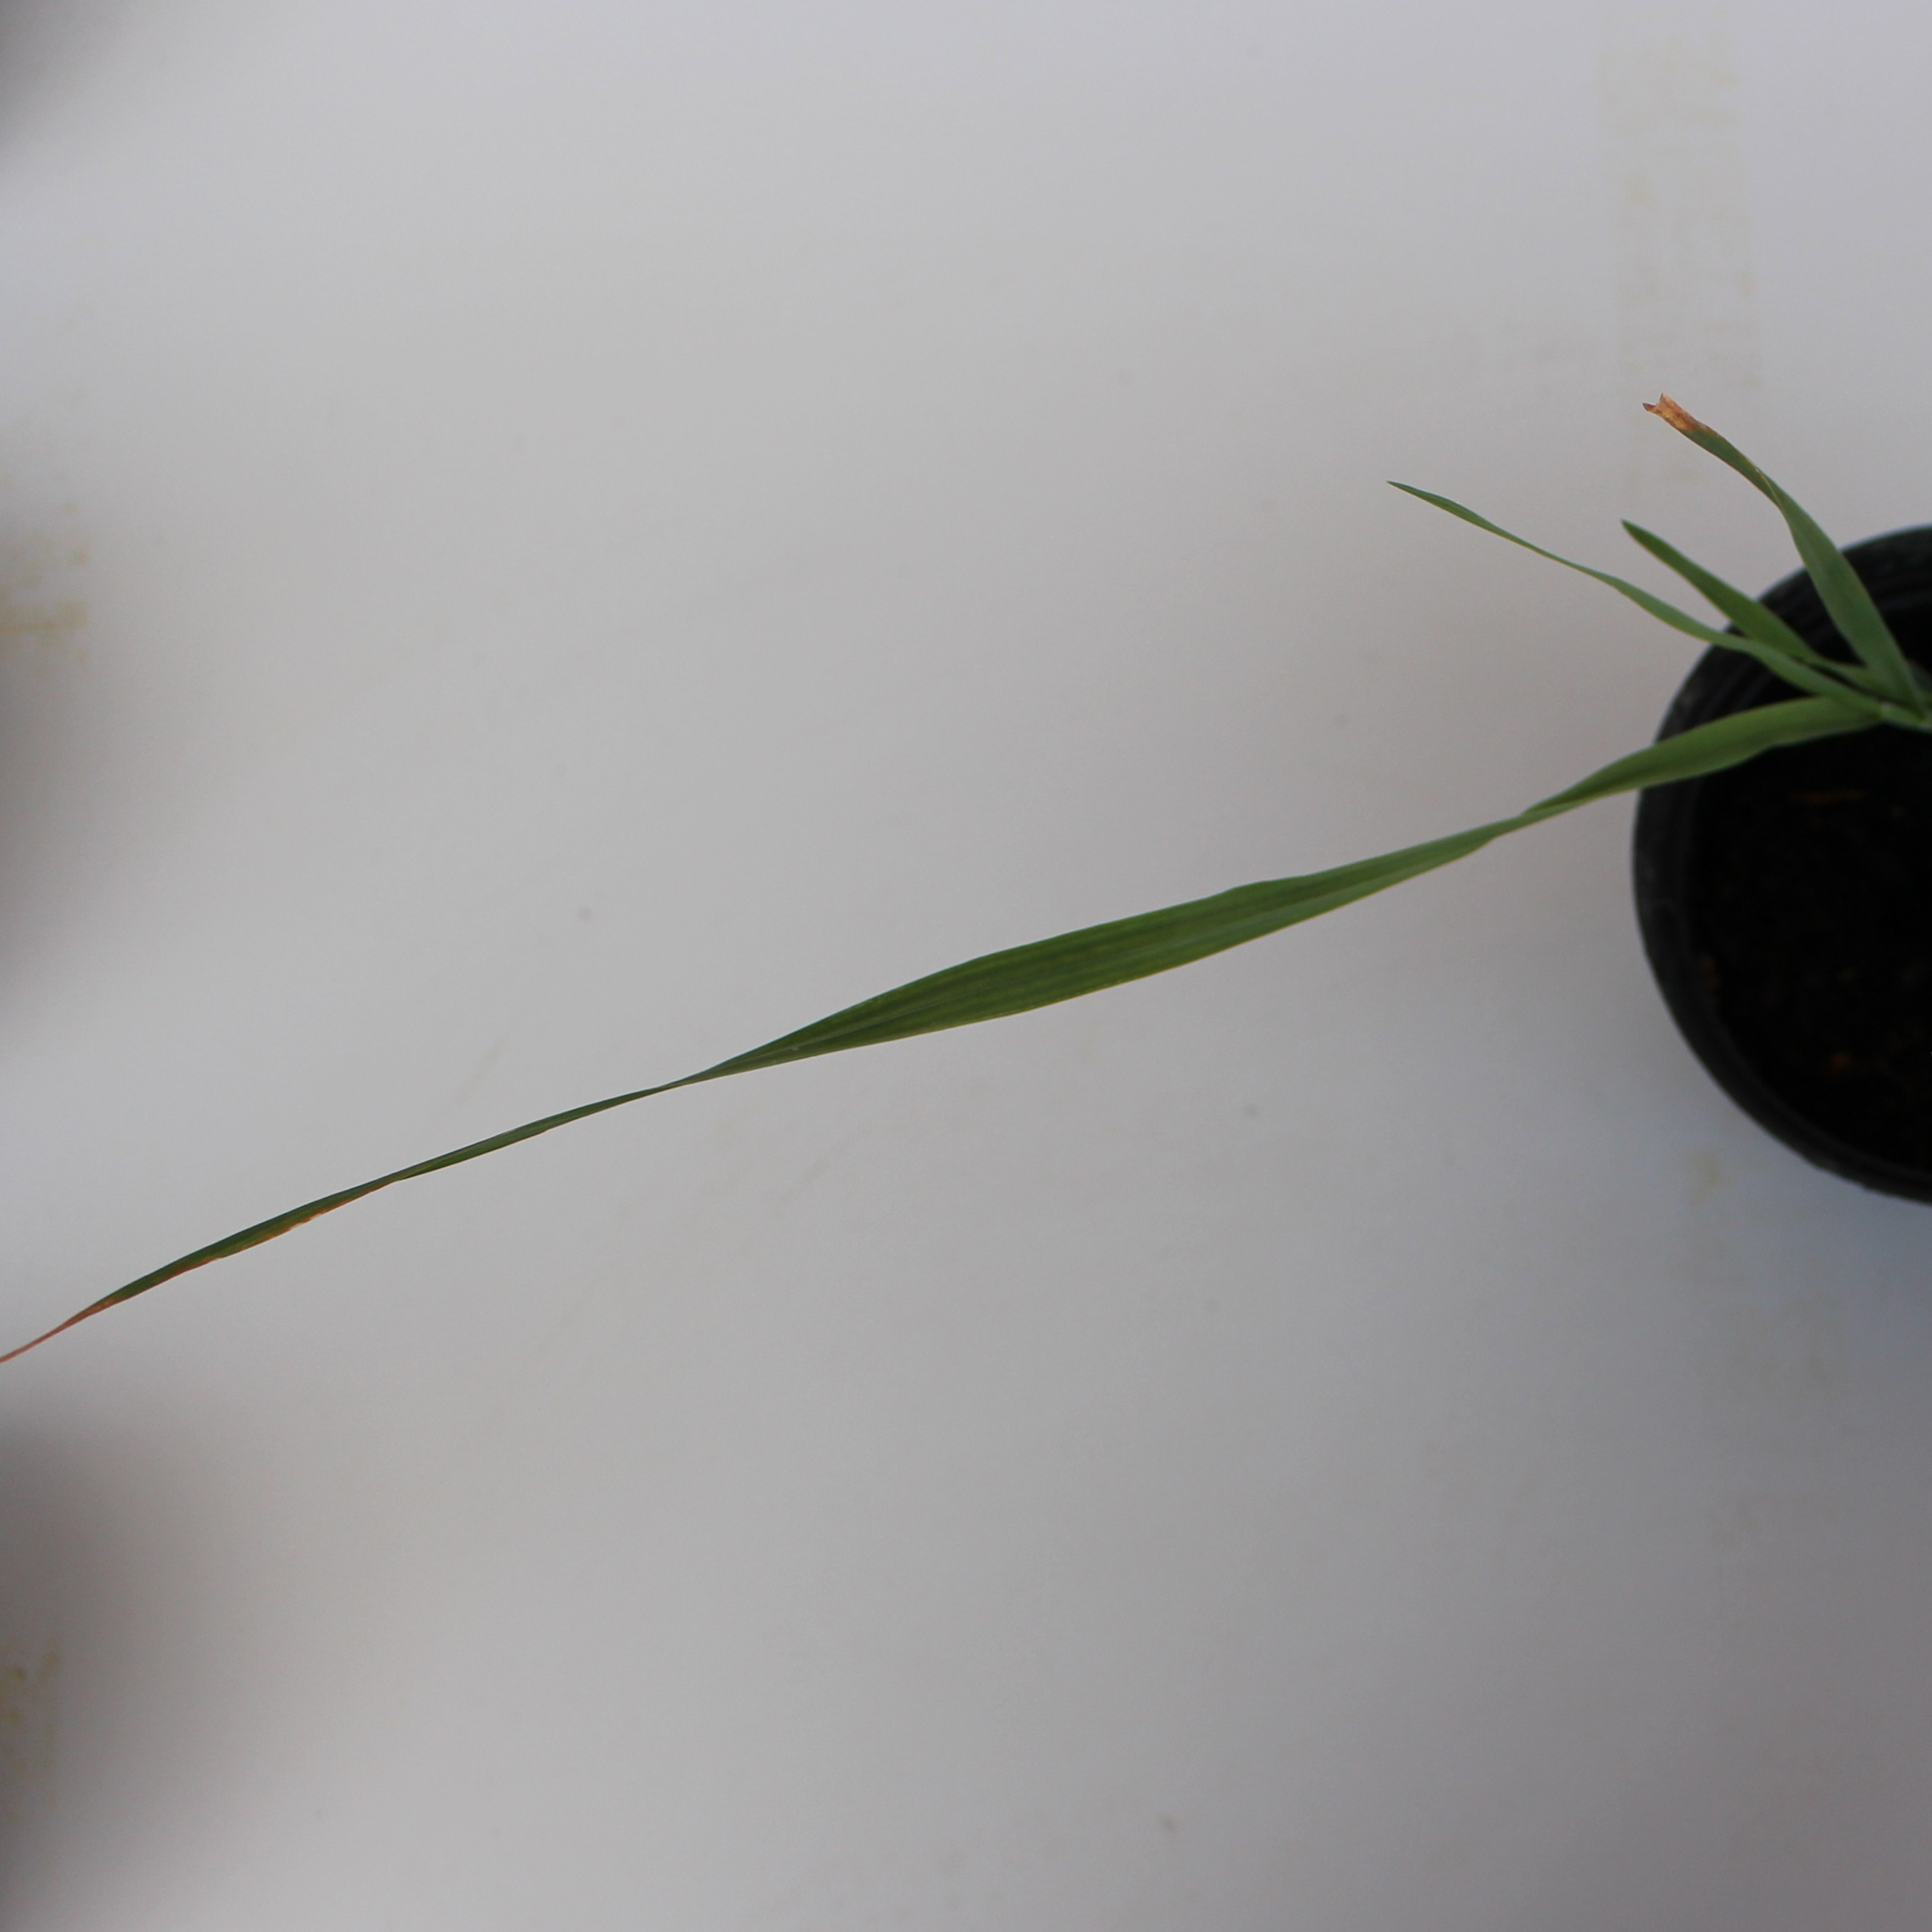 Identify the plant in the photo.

Avena sterilis
